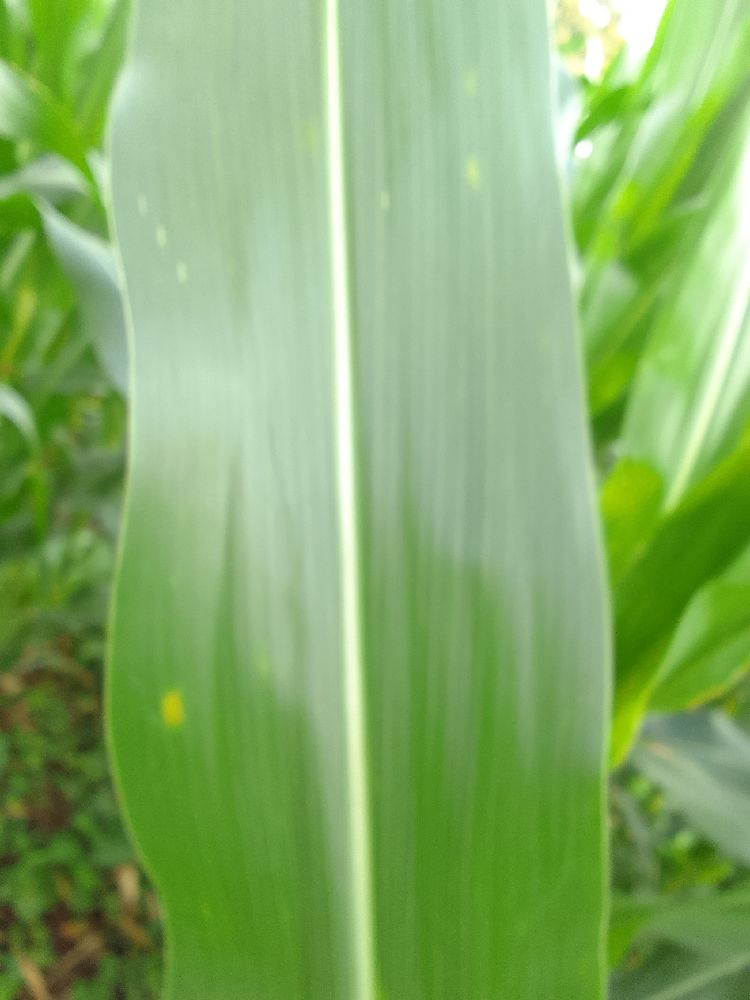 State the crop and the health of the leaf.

maize, healthy
